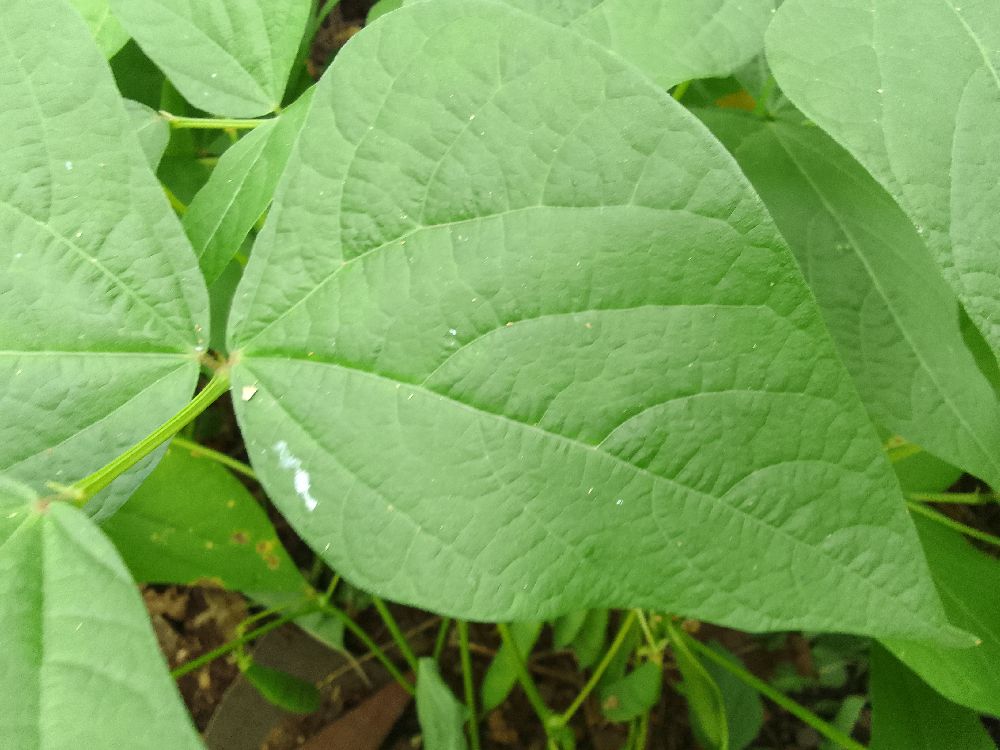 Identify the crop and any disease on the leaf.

common bean, healthy
